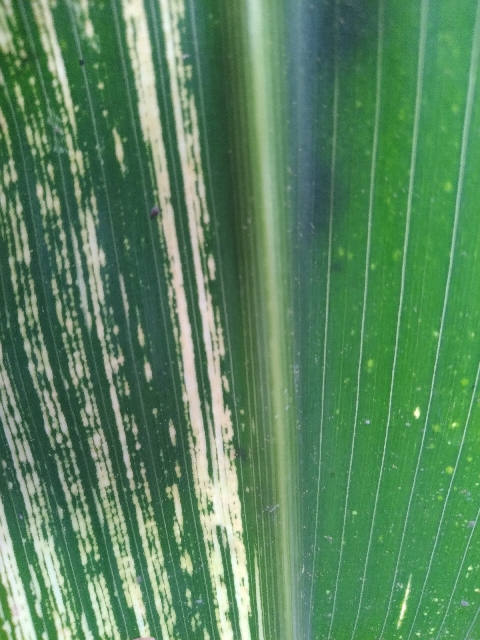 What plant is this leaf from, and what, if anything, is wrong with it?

maize, maize streak virus
